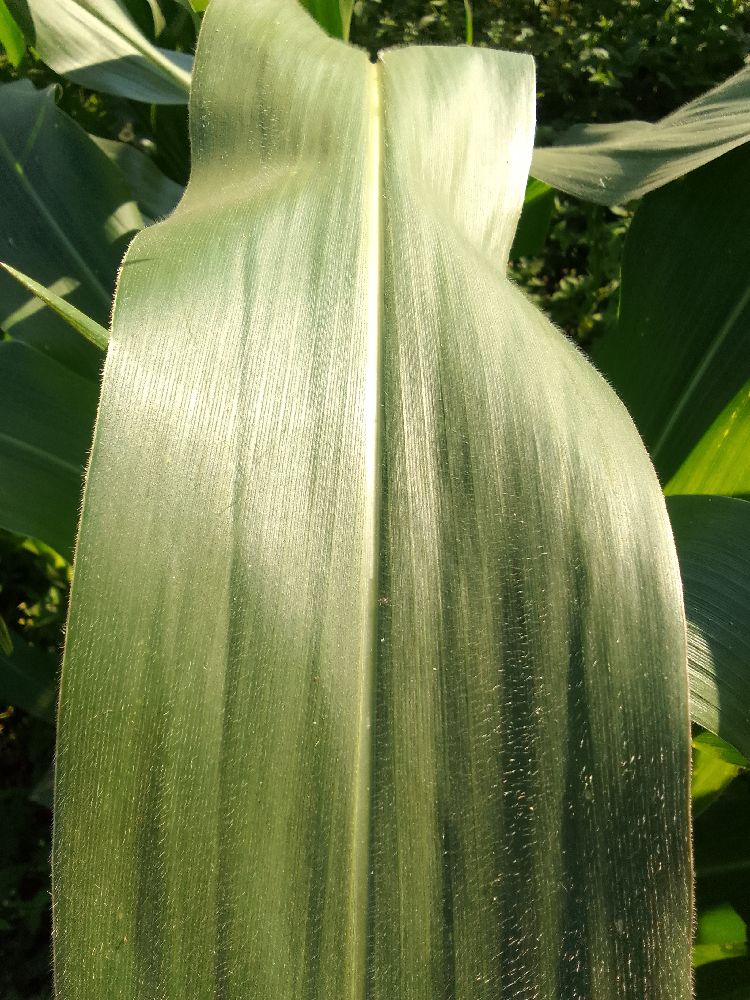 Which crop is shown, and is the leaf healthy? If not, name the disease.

maize, healthy
